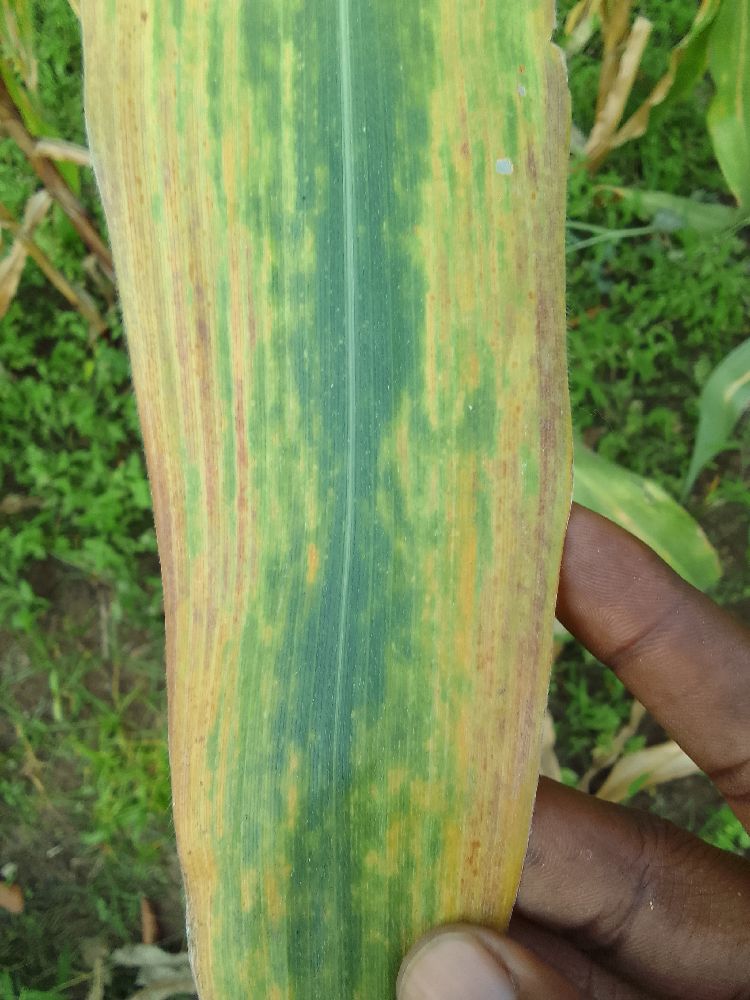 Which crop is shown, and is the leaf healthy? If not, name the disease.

maize, maize lethal necrosis
